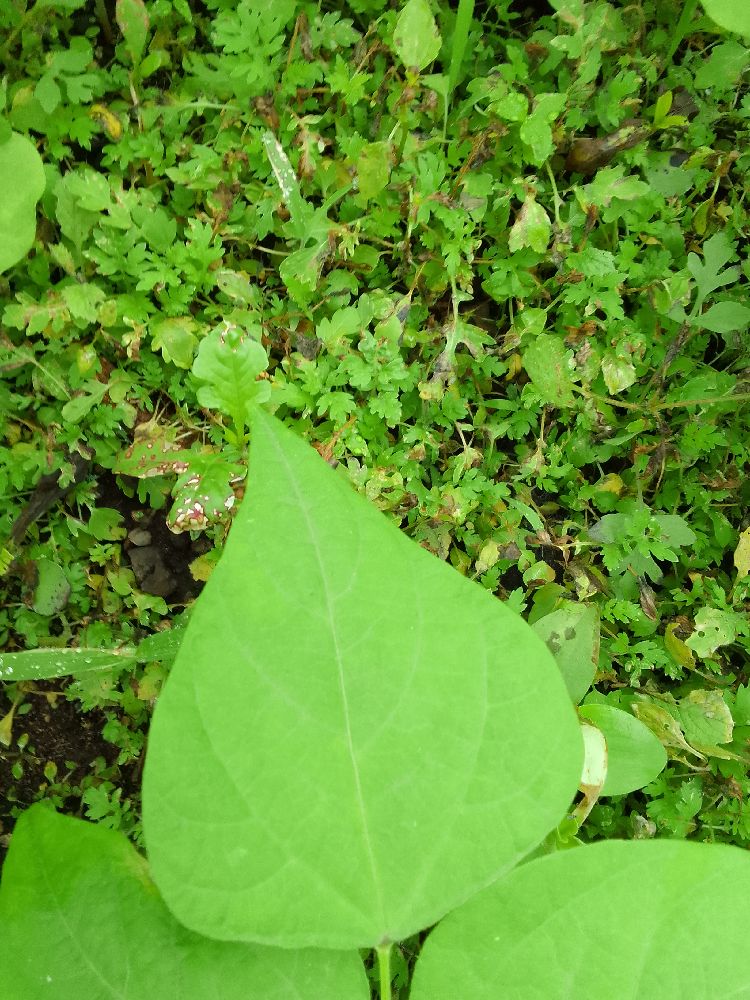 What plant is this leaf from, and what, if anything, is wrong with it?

common bean, healthy
